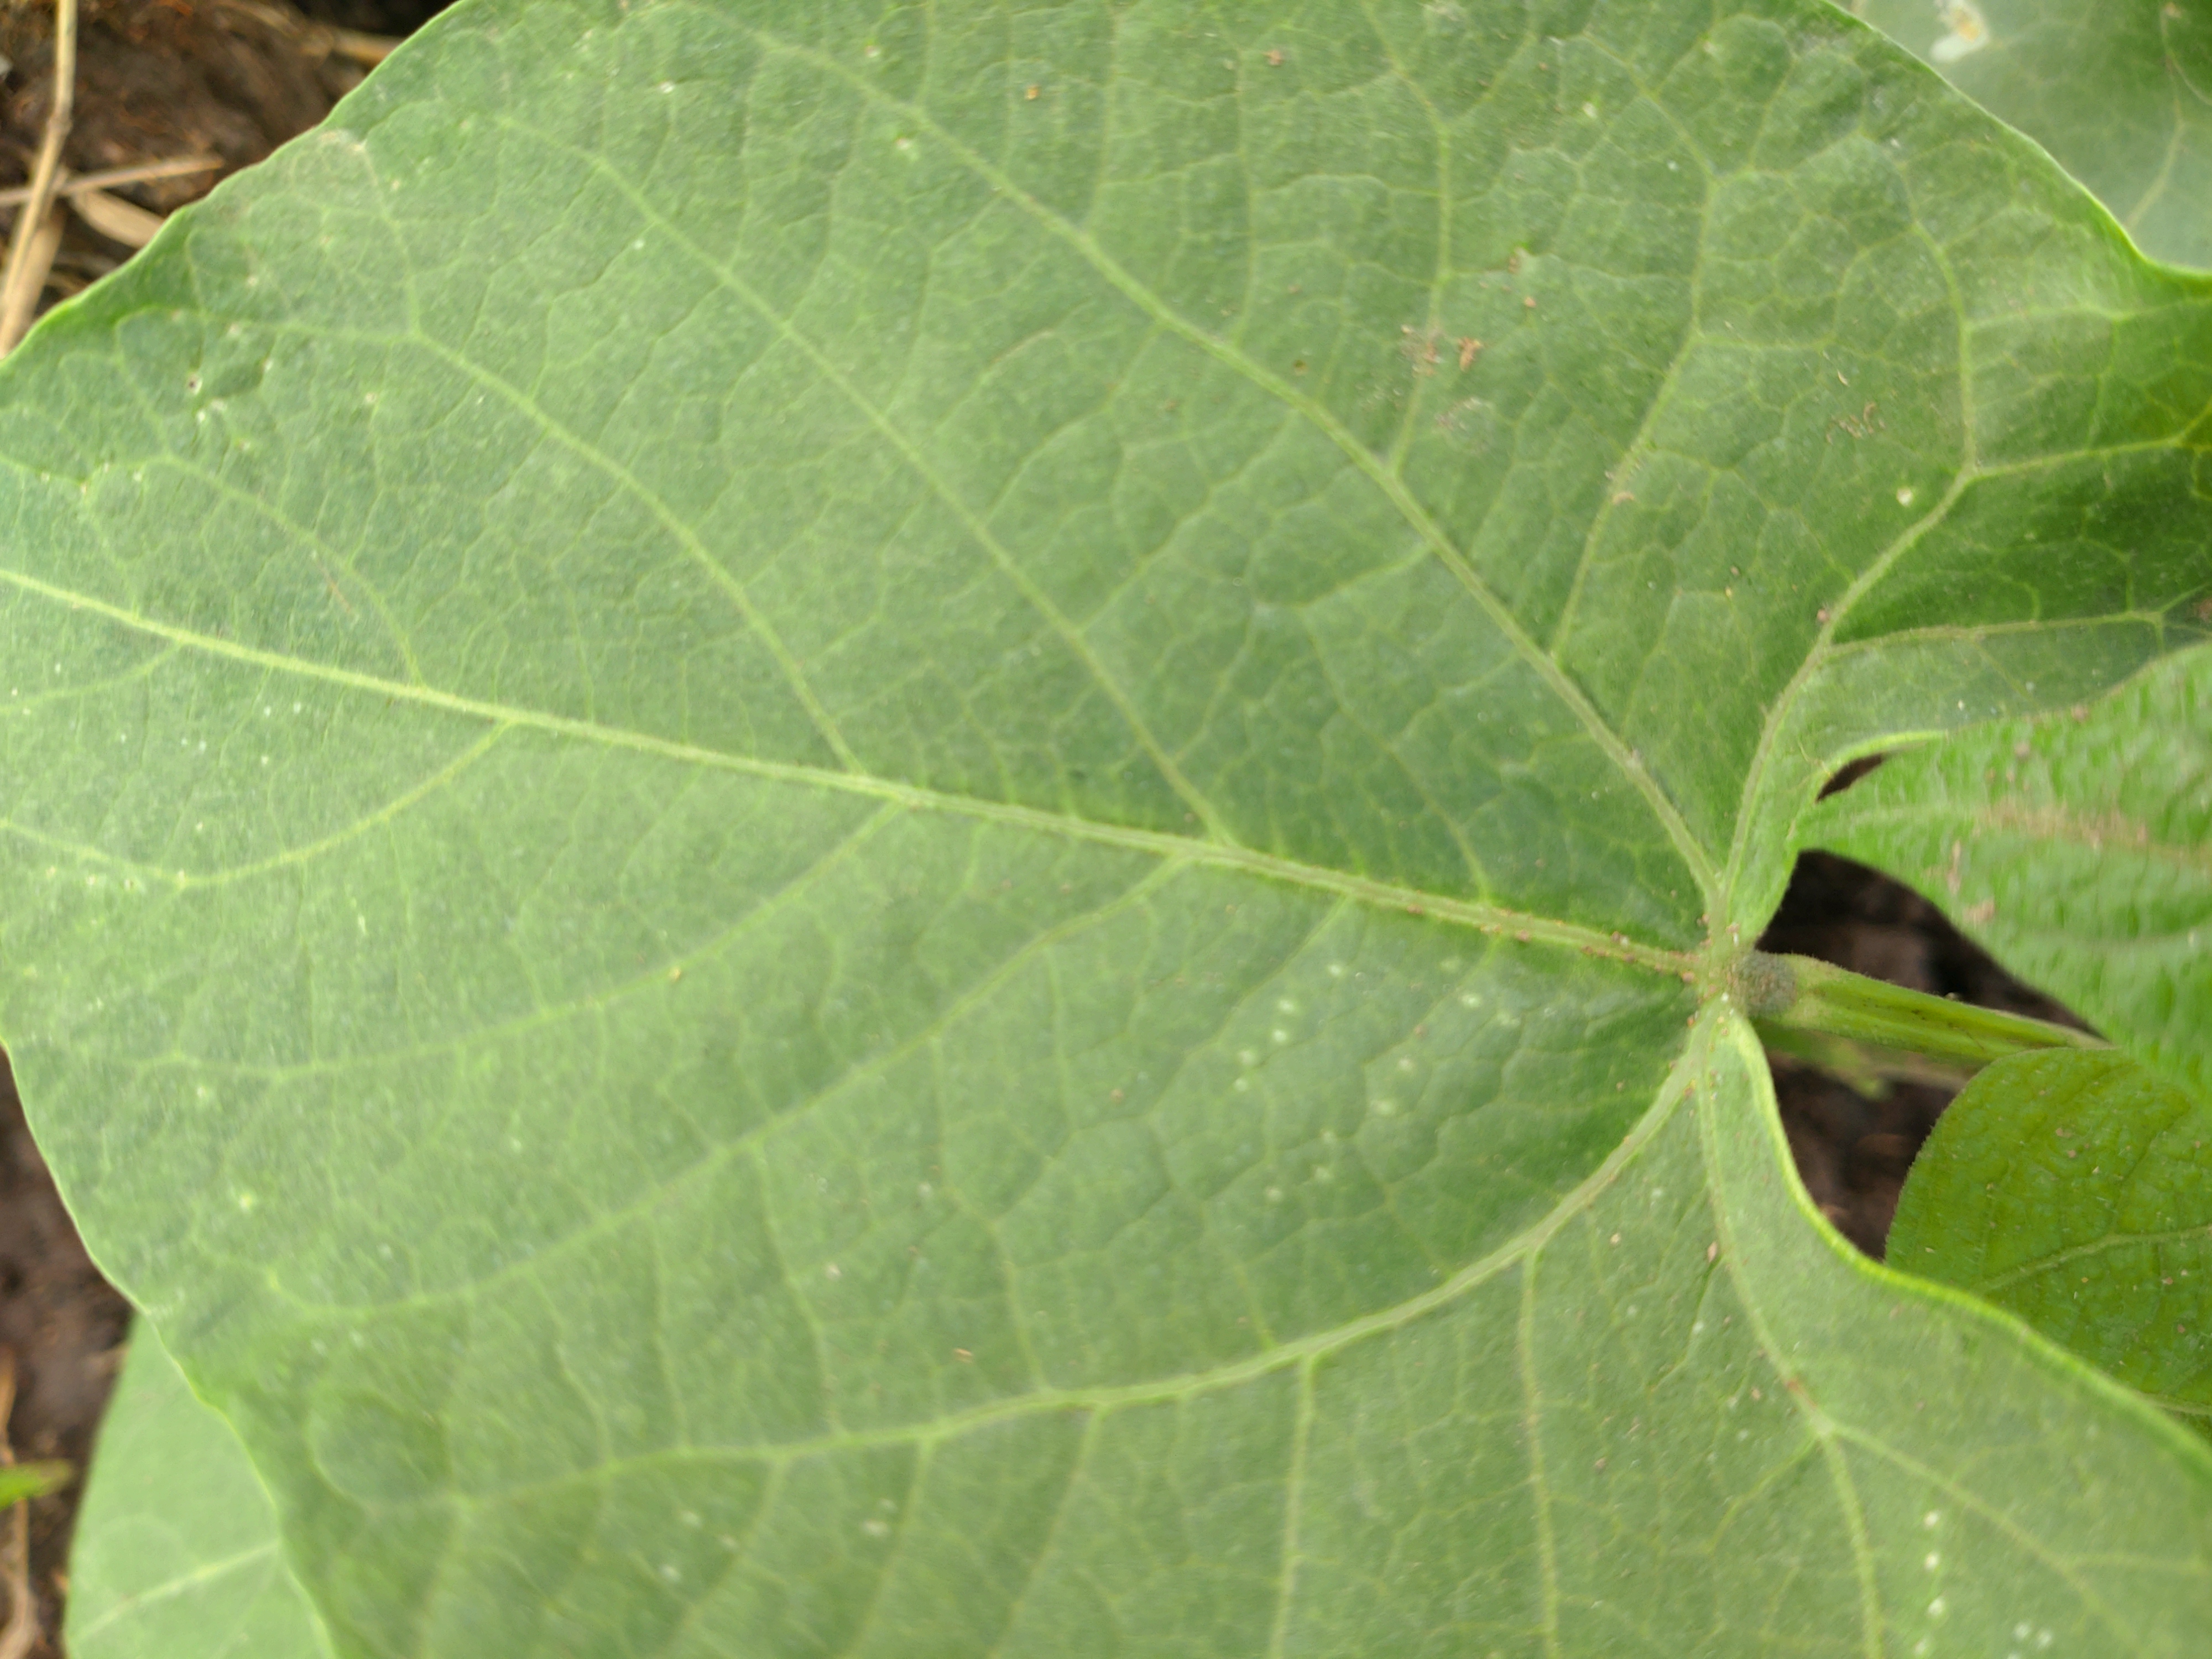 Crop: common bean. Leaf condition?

healthy
